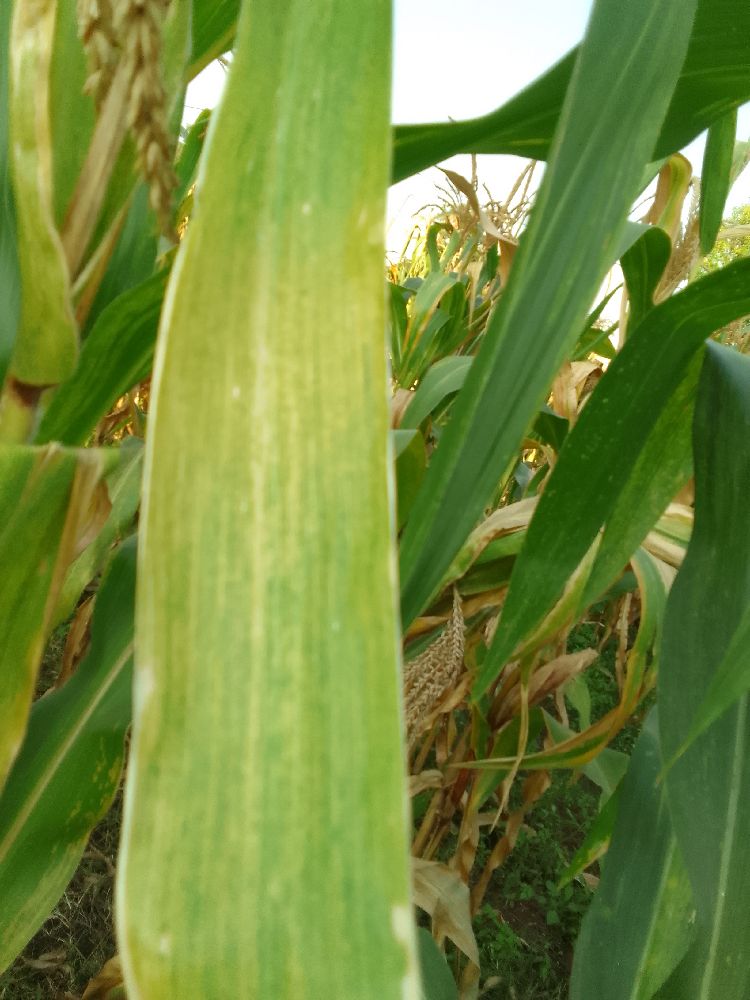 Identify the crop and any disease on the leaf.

maize, maize lethal necrosis
